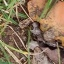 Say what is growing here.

grass
